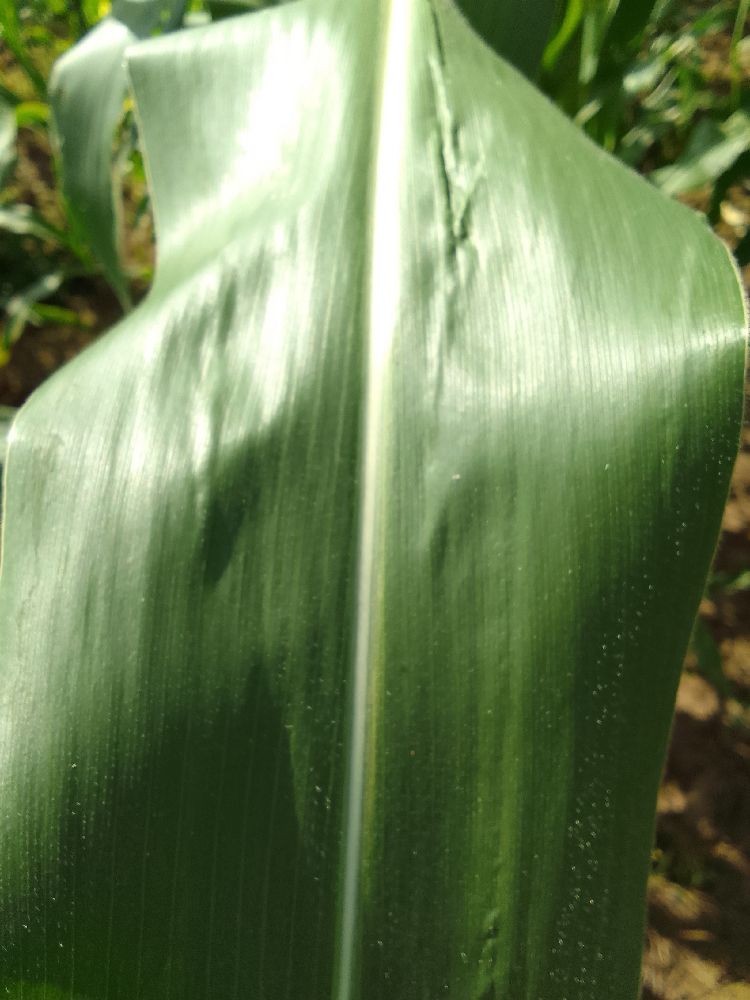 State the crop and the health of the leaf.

maize, healthy
